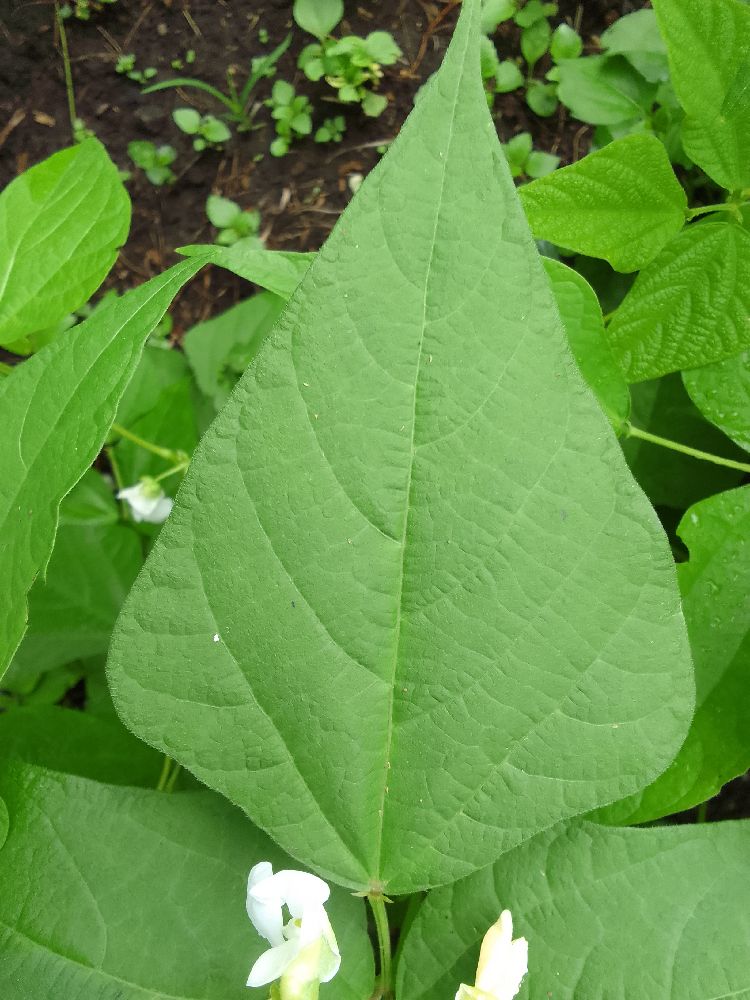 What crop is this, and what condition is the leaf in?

common bean, healthy
